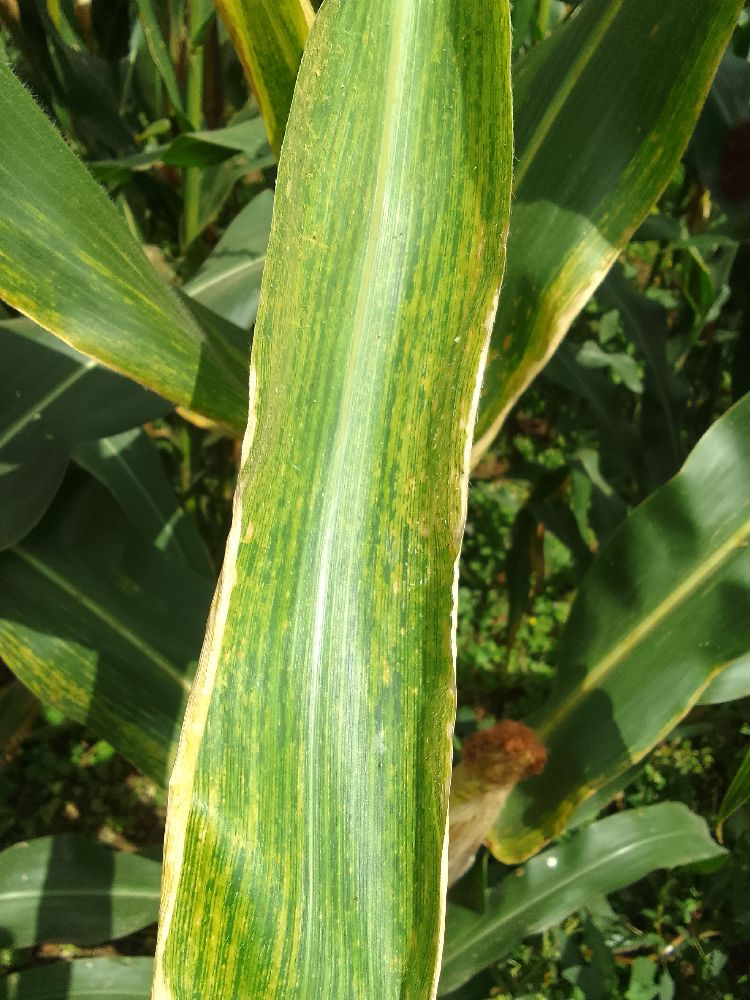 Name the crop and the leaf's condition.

maize, maize lethal necrosis
